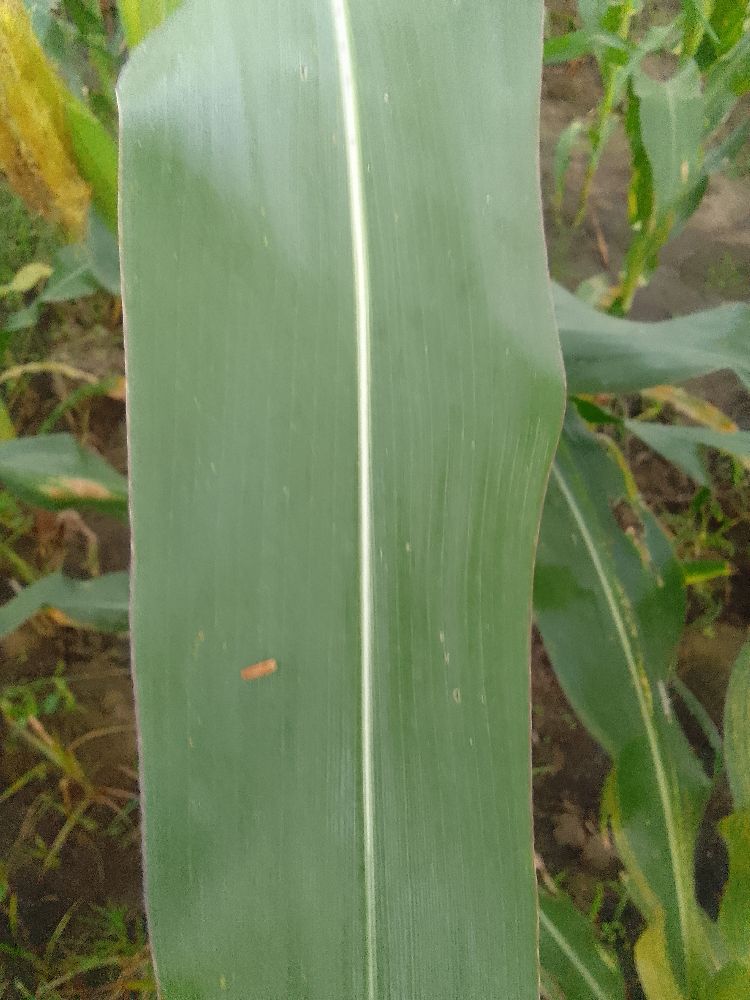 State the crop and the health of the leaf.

maize, healthy
